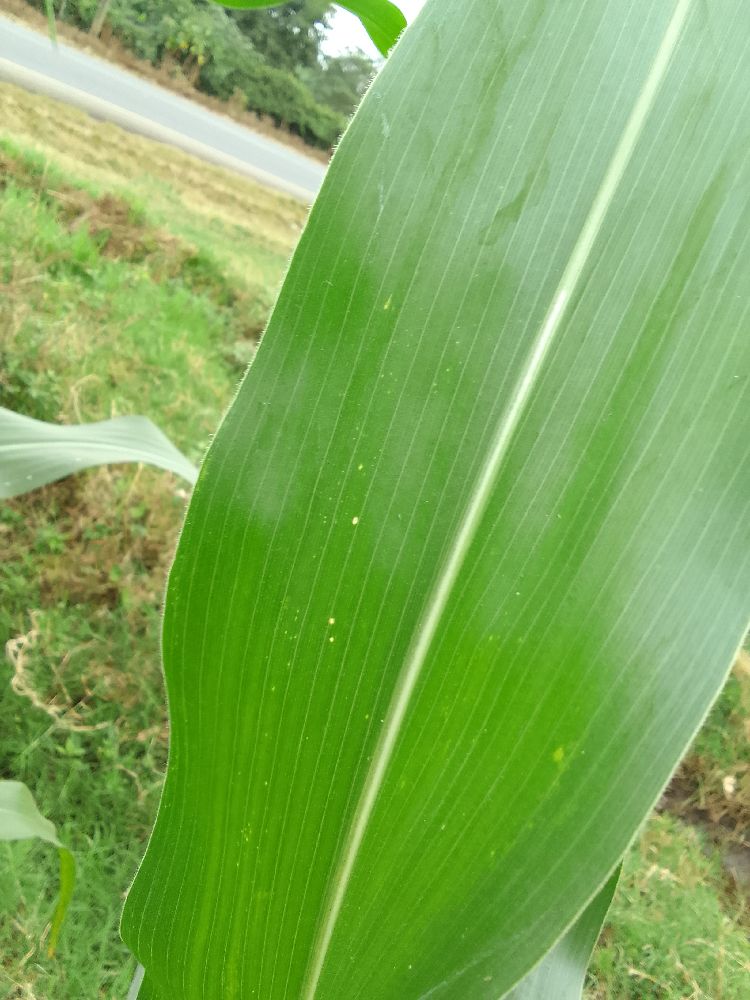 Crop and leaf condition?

maize, healthy
